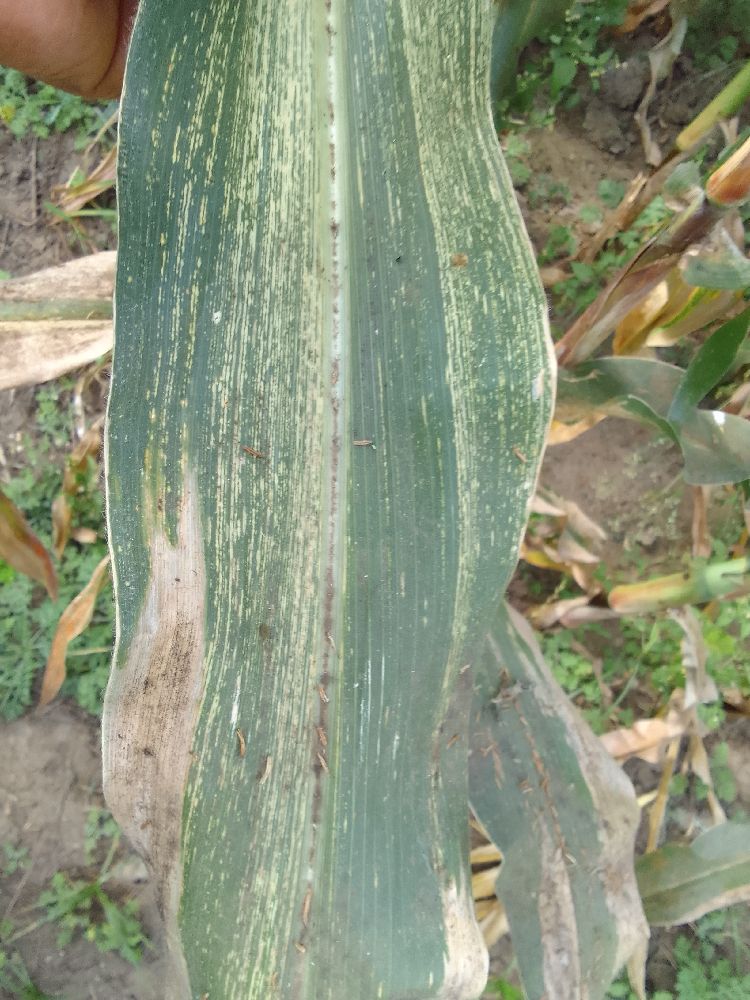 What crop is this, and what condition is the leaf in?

maize, maize streak virus
